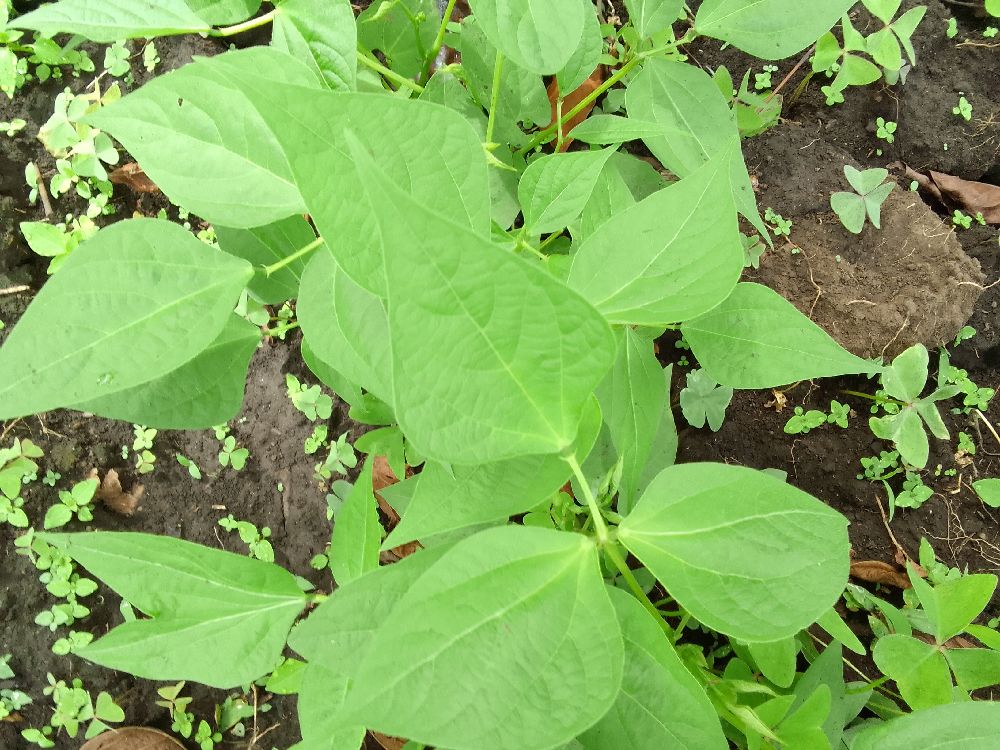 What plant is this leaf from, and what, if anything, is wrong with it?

common bean, healthy
